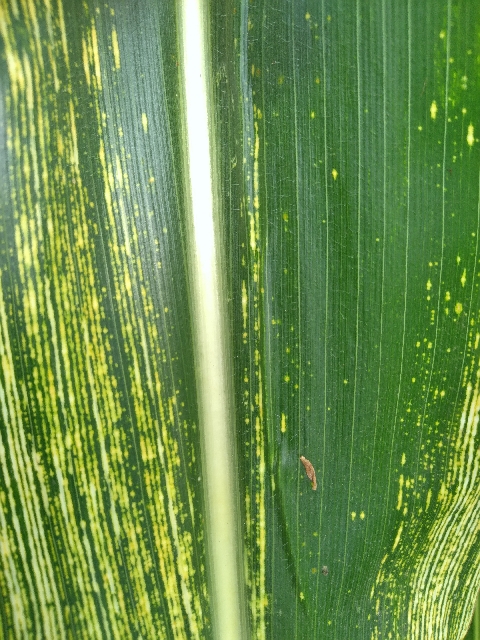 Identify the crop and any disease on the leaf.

maize, maize streak virus
